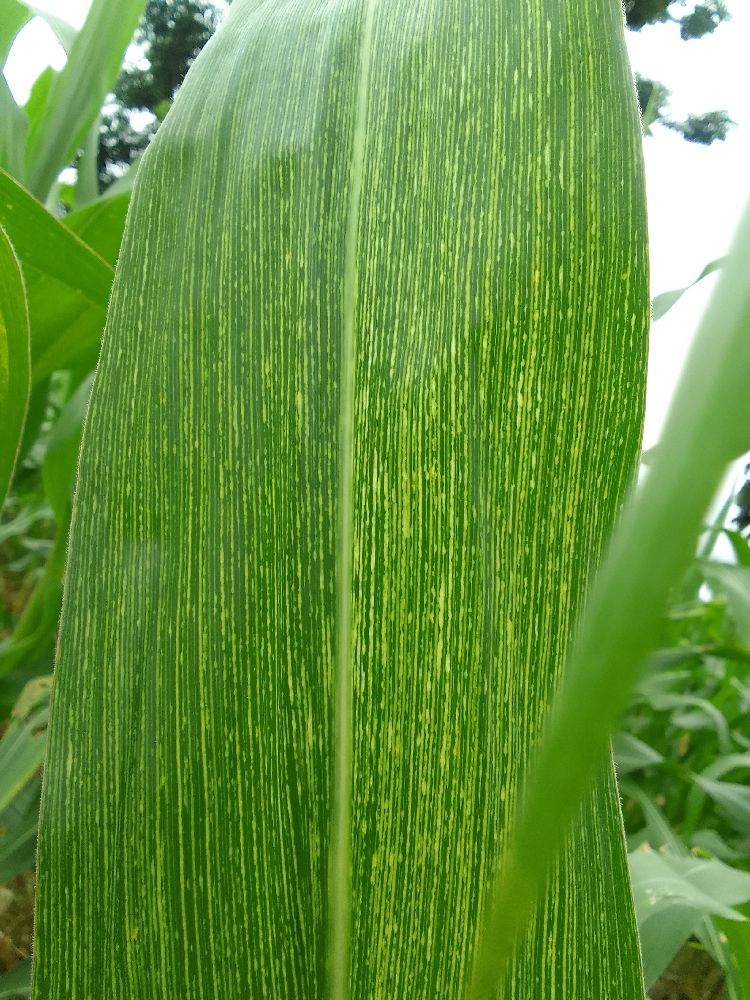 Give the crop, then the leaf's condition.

maize, maize streak virus
